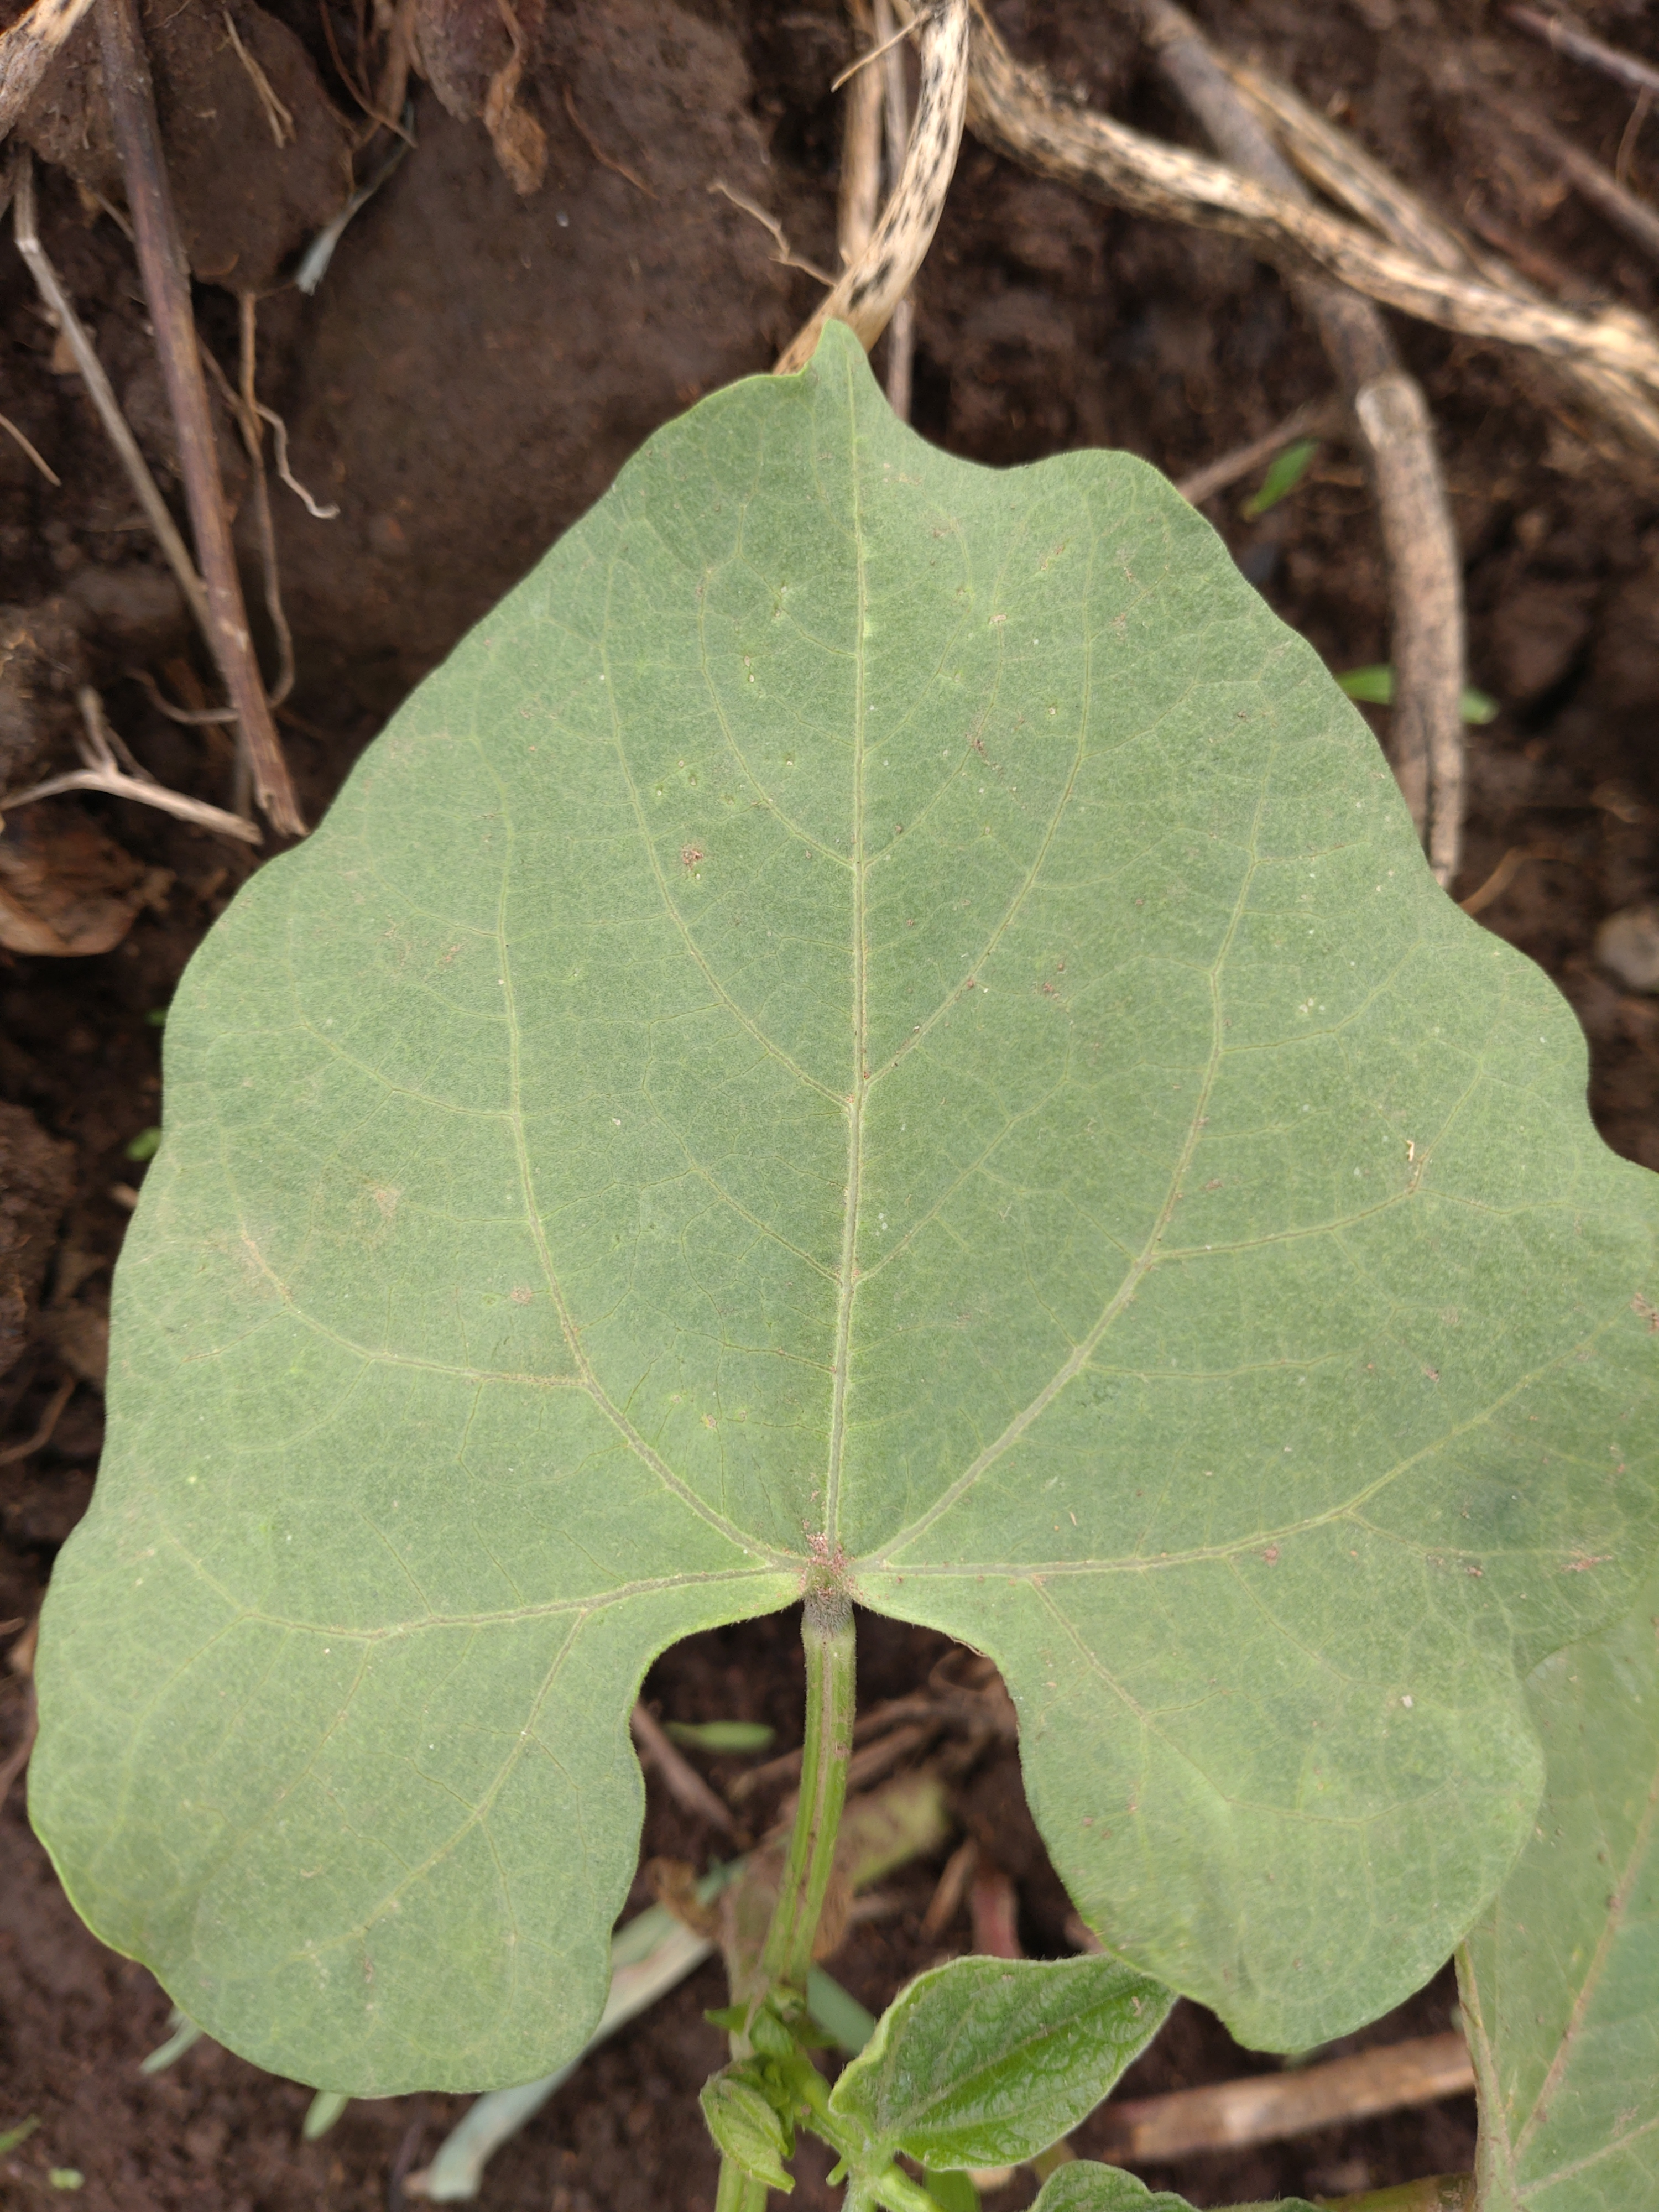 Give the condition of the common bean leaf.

healthy
